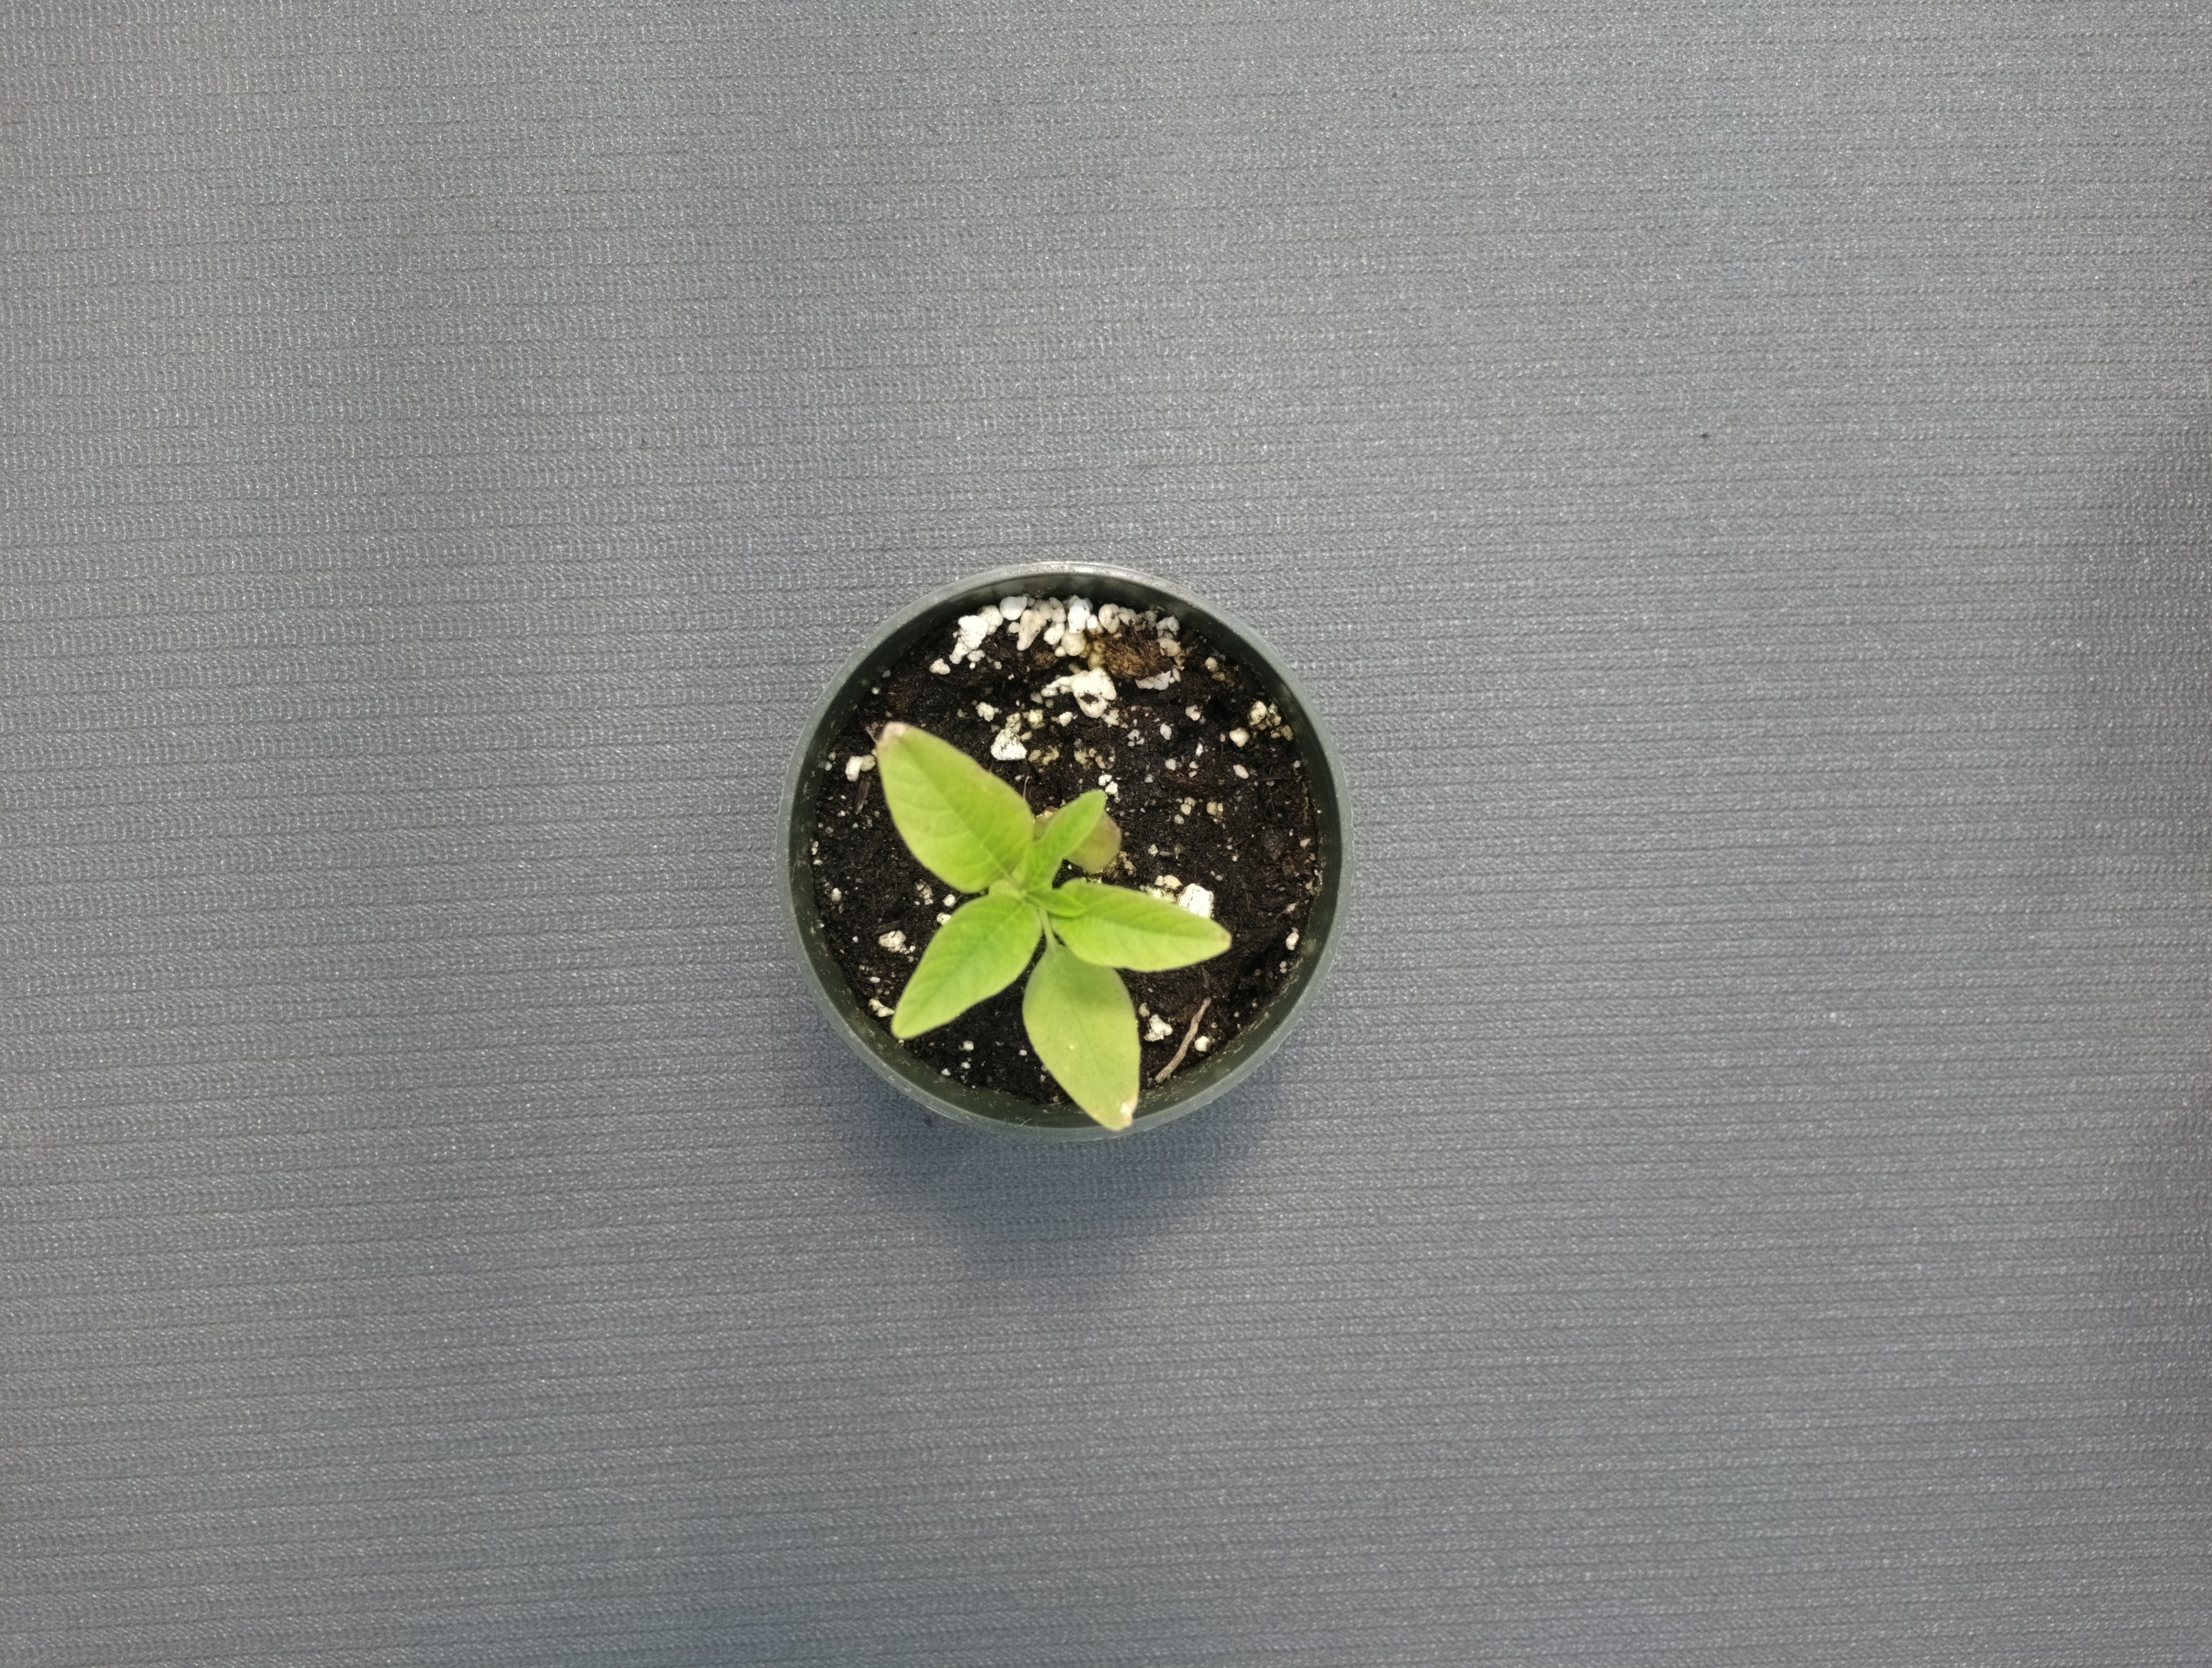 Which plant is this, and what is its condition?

waterhemp, healthy untreated
